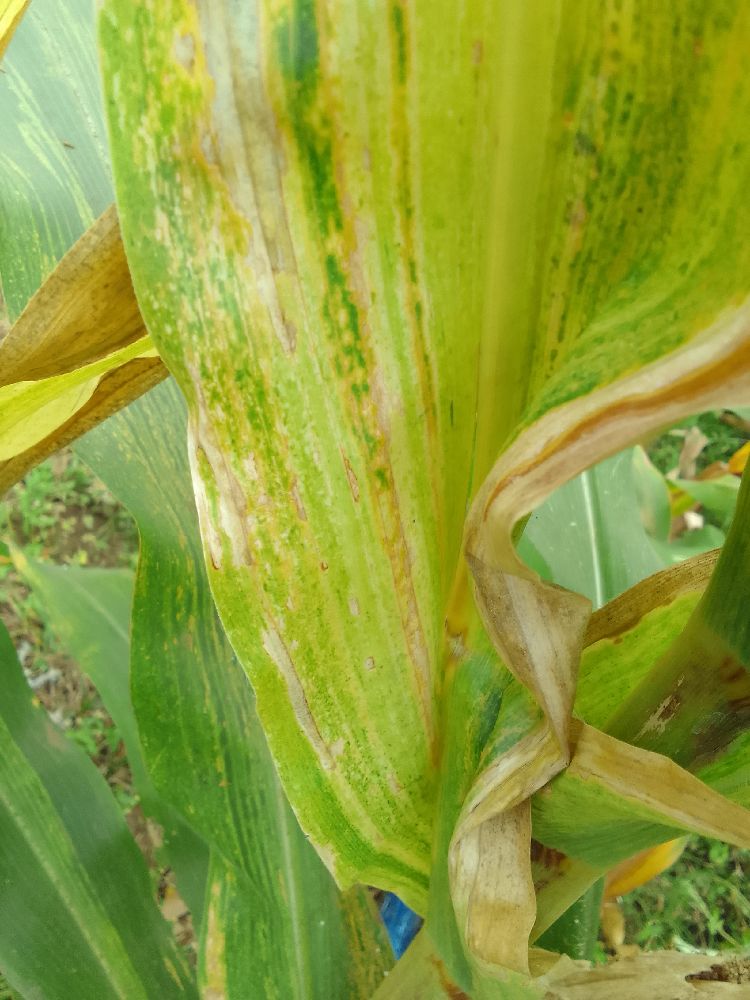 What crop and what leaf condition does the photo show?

maize, maize lethal necrosis
